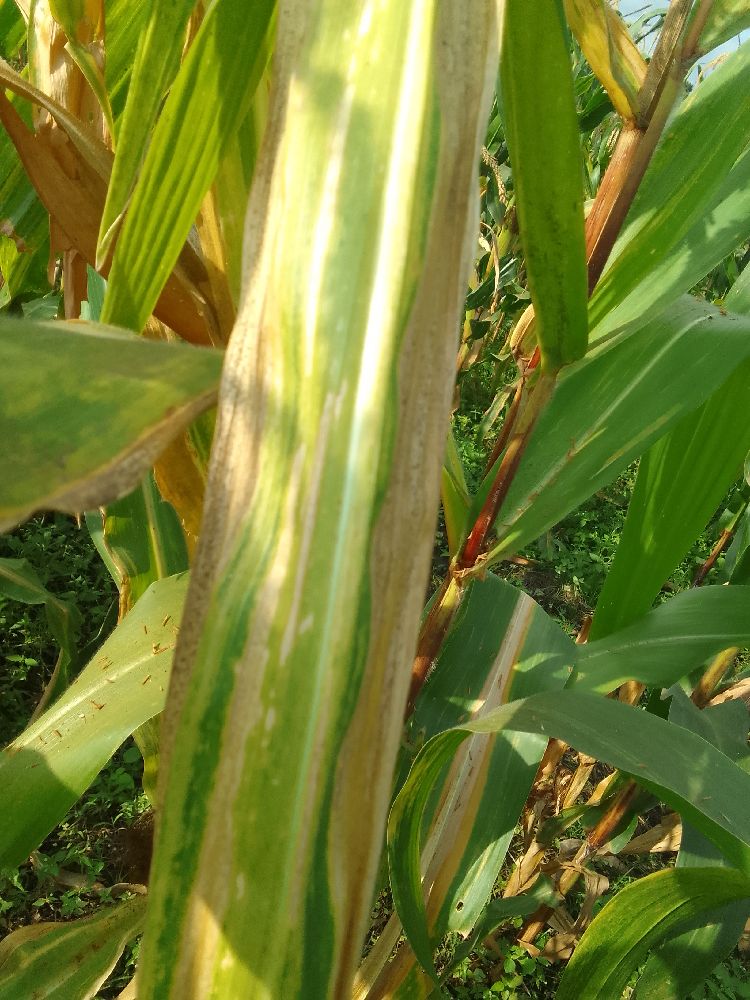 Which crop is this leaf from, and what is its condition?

maize, maize lethal necrosis
